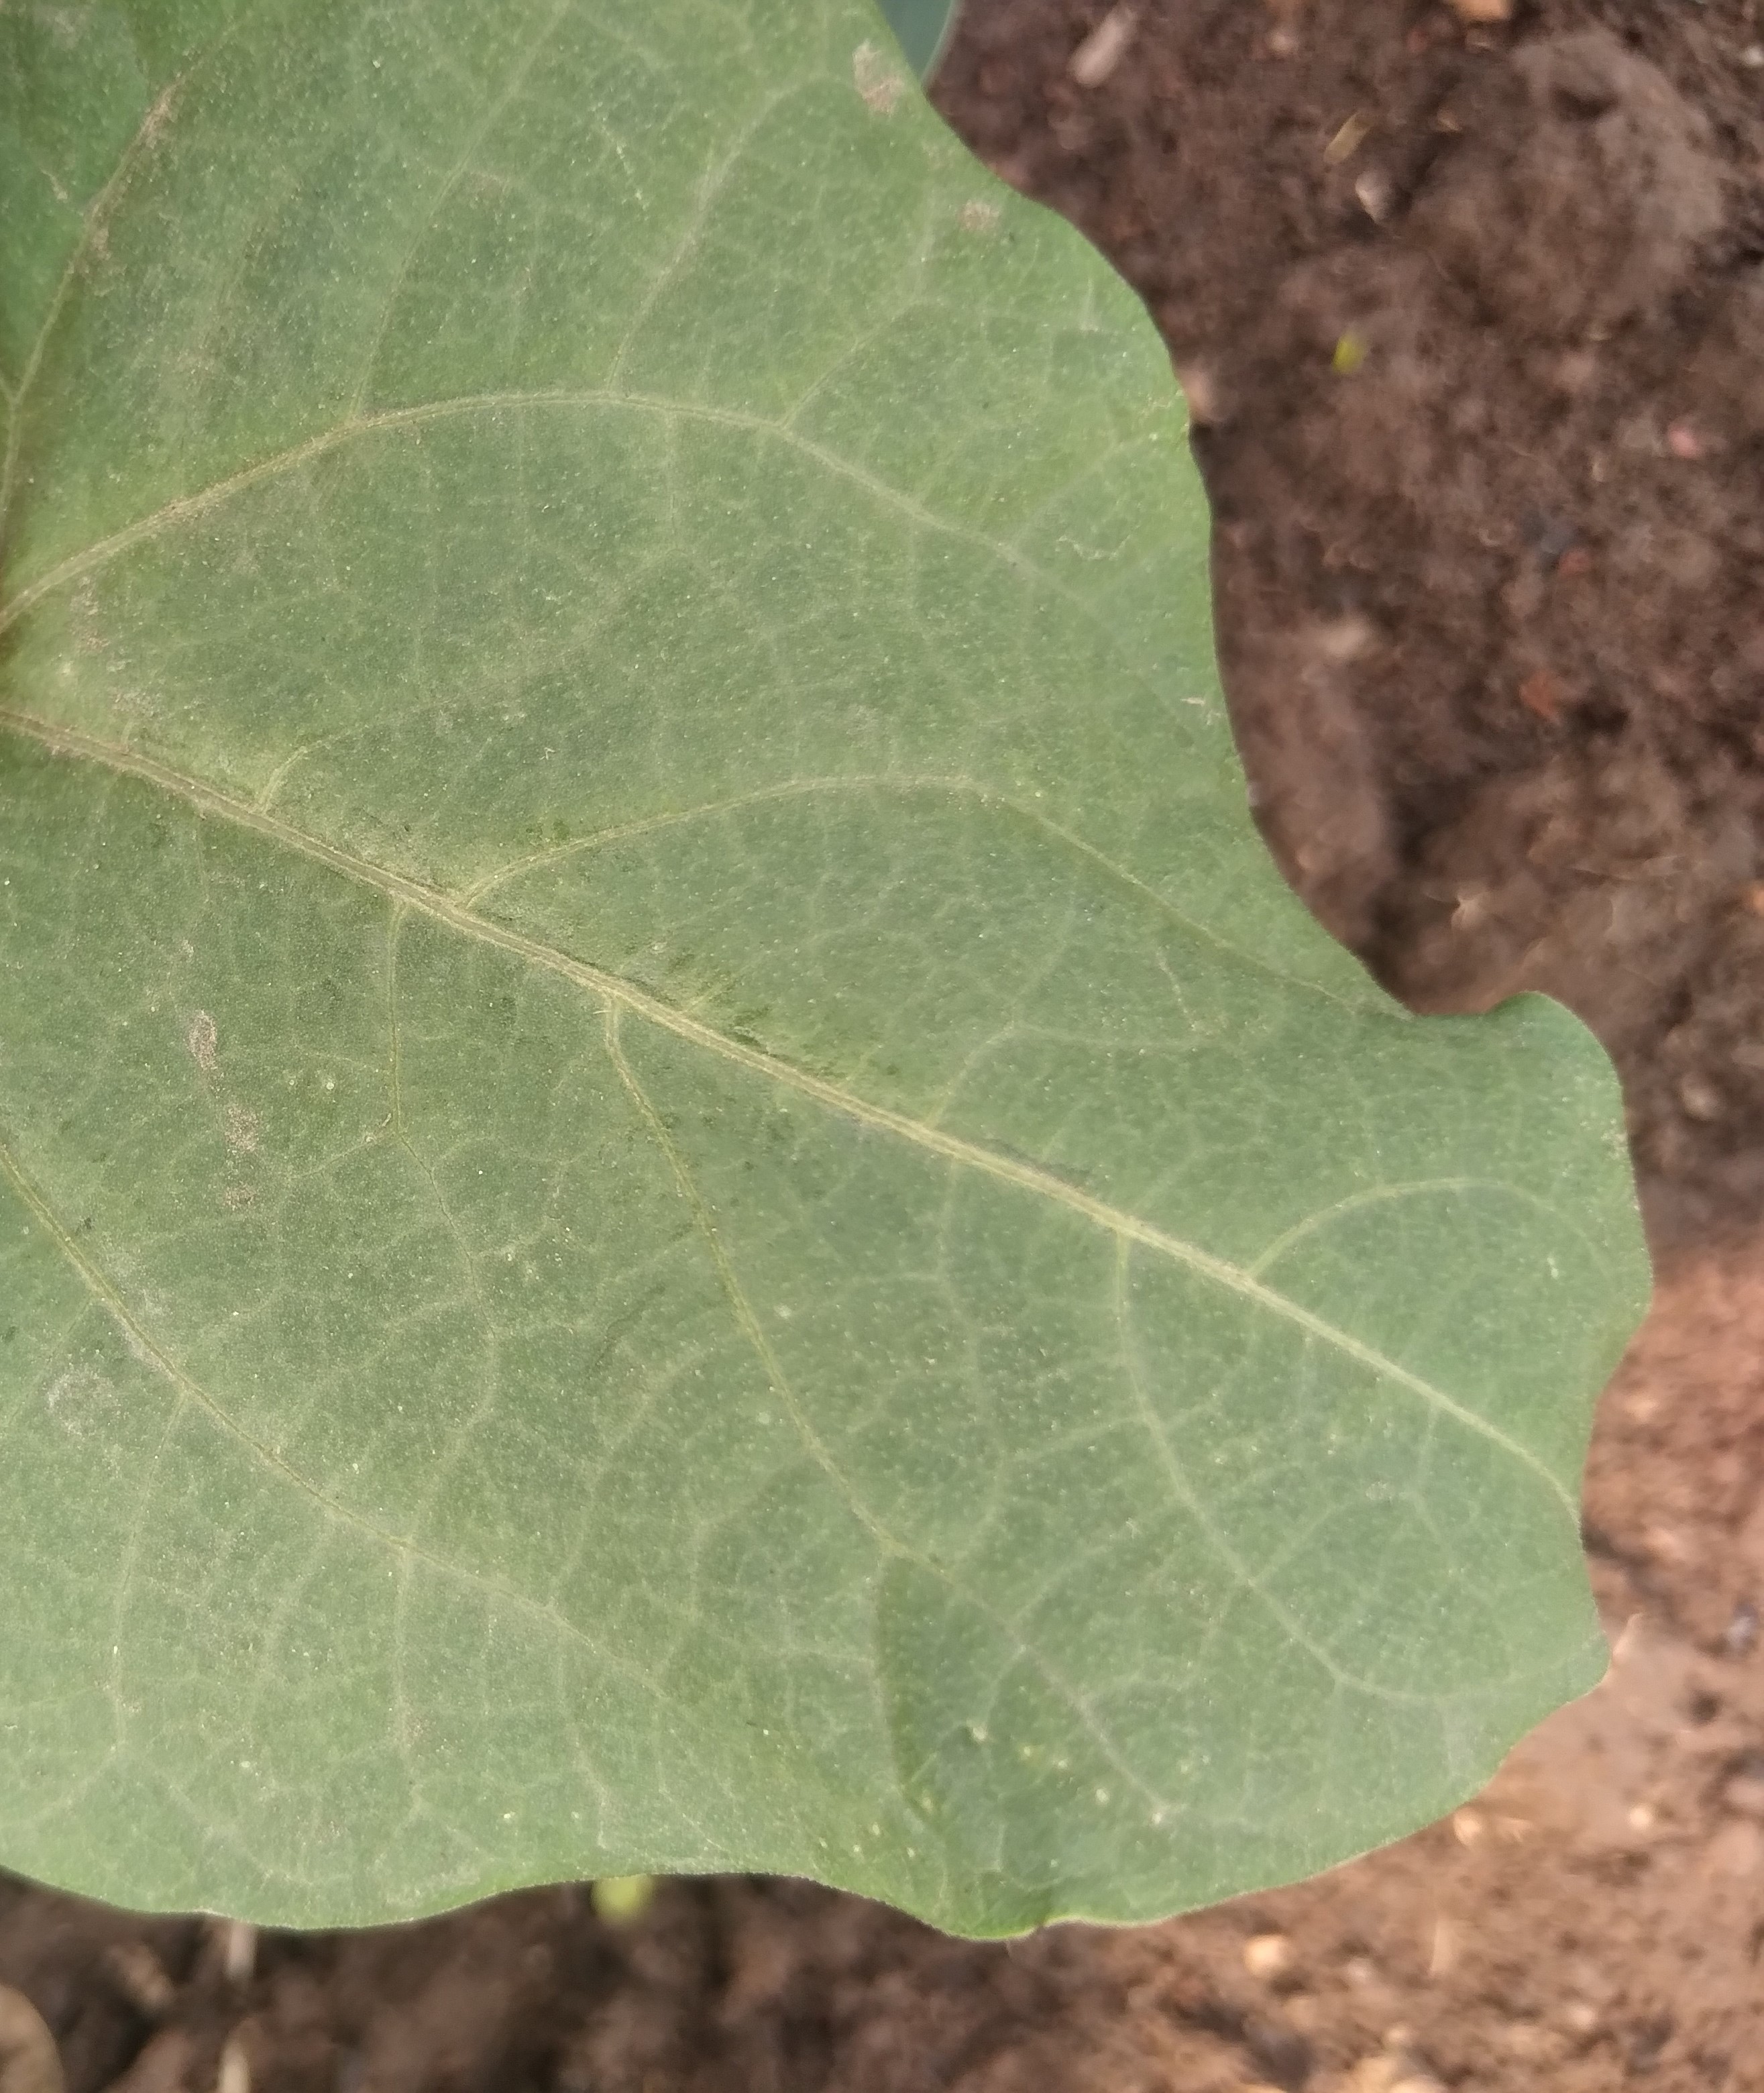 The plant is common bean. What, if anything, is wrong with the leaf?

healthy
